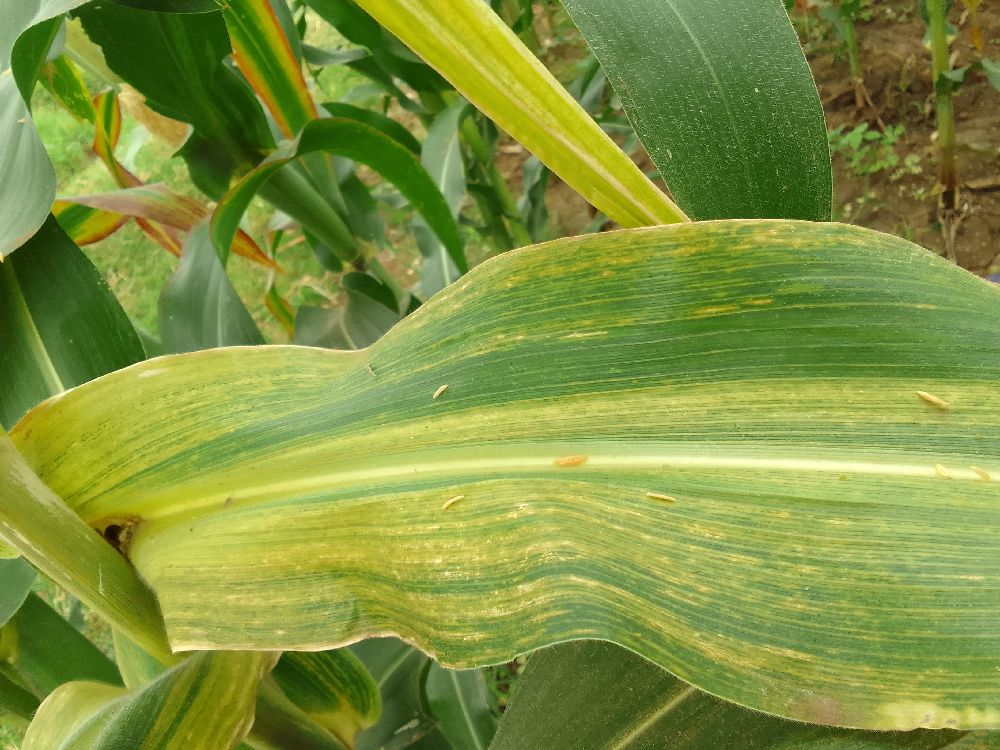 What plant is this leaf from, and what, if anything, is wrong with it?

maize, maize lethal necrosis
